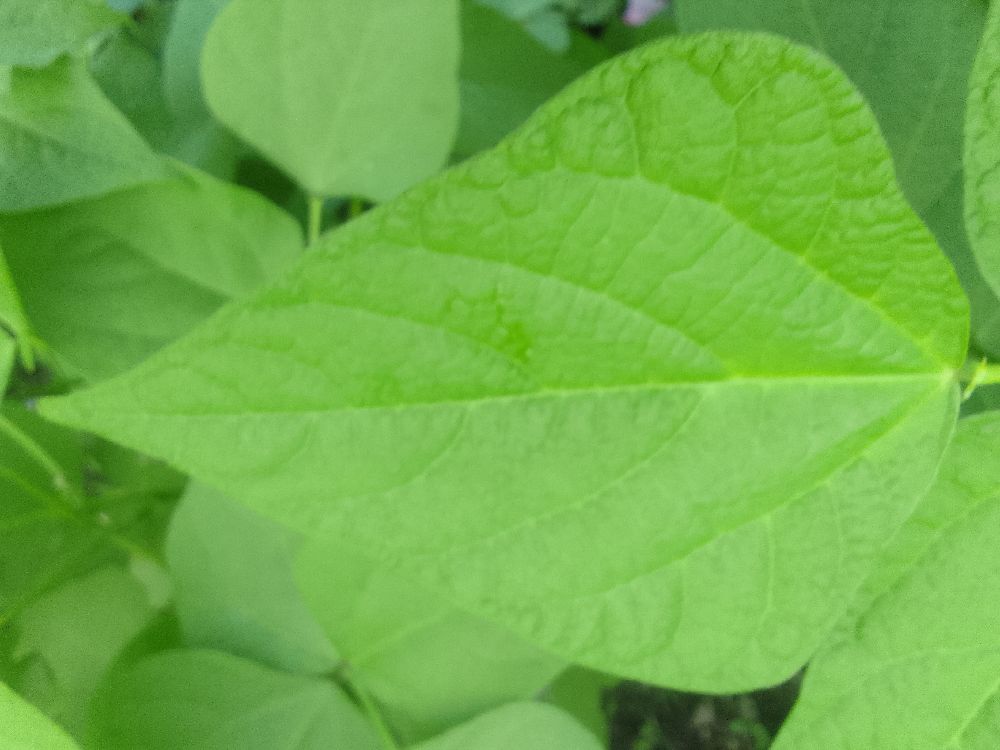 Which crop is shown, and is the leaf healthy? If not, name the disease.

common bean, healthy
